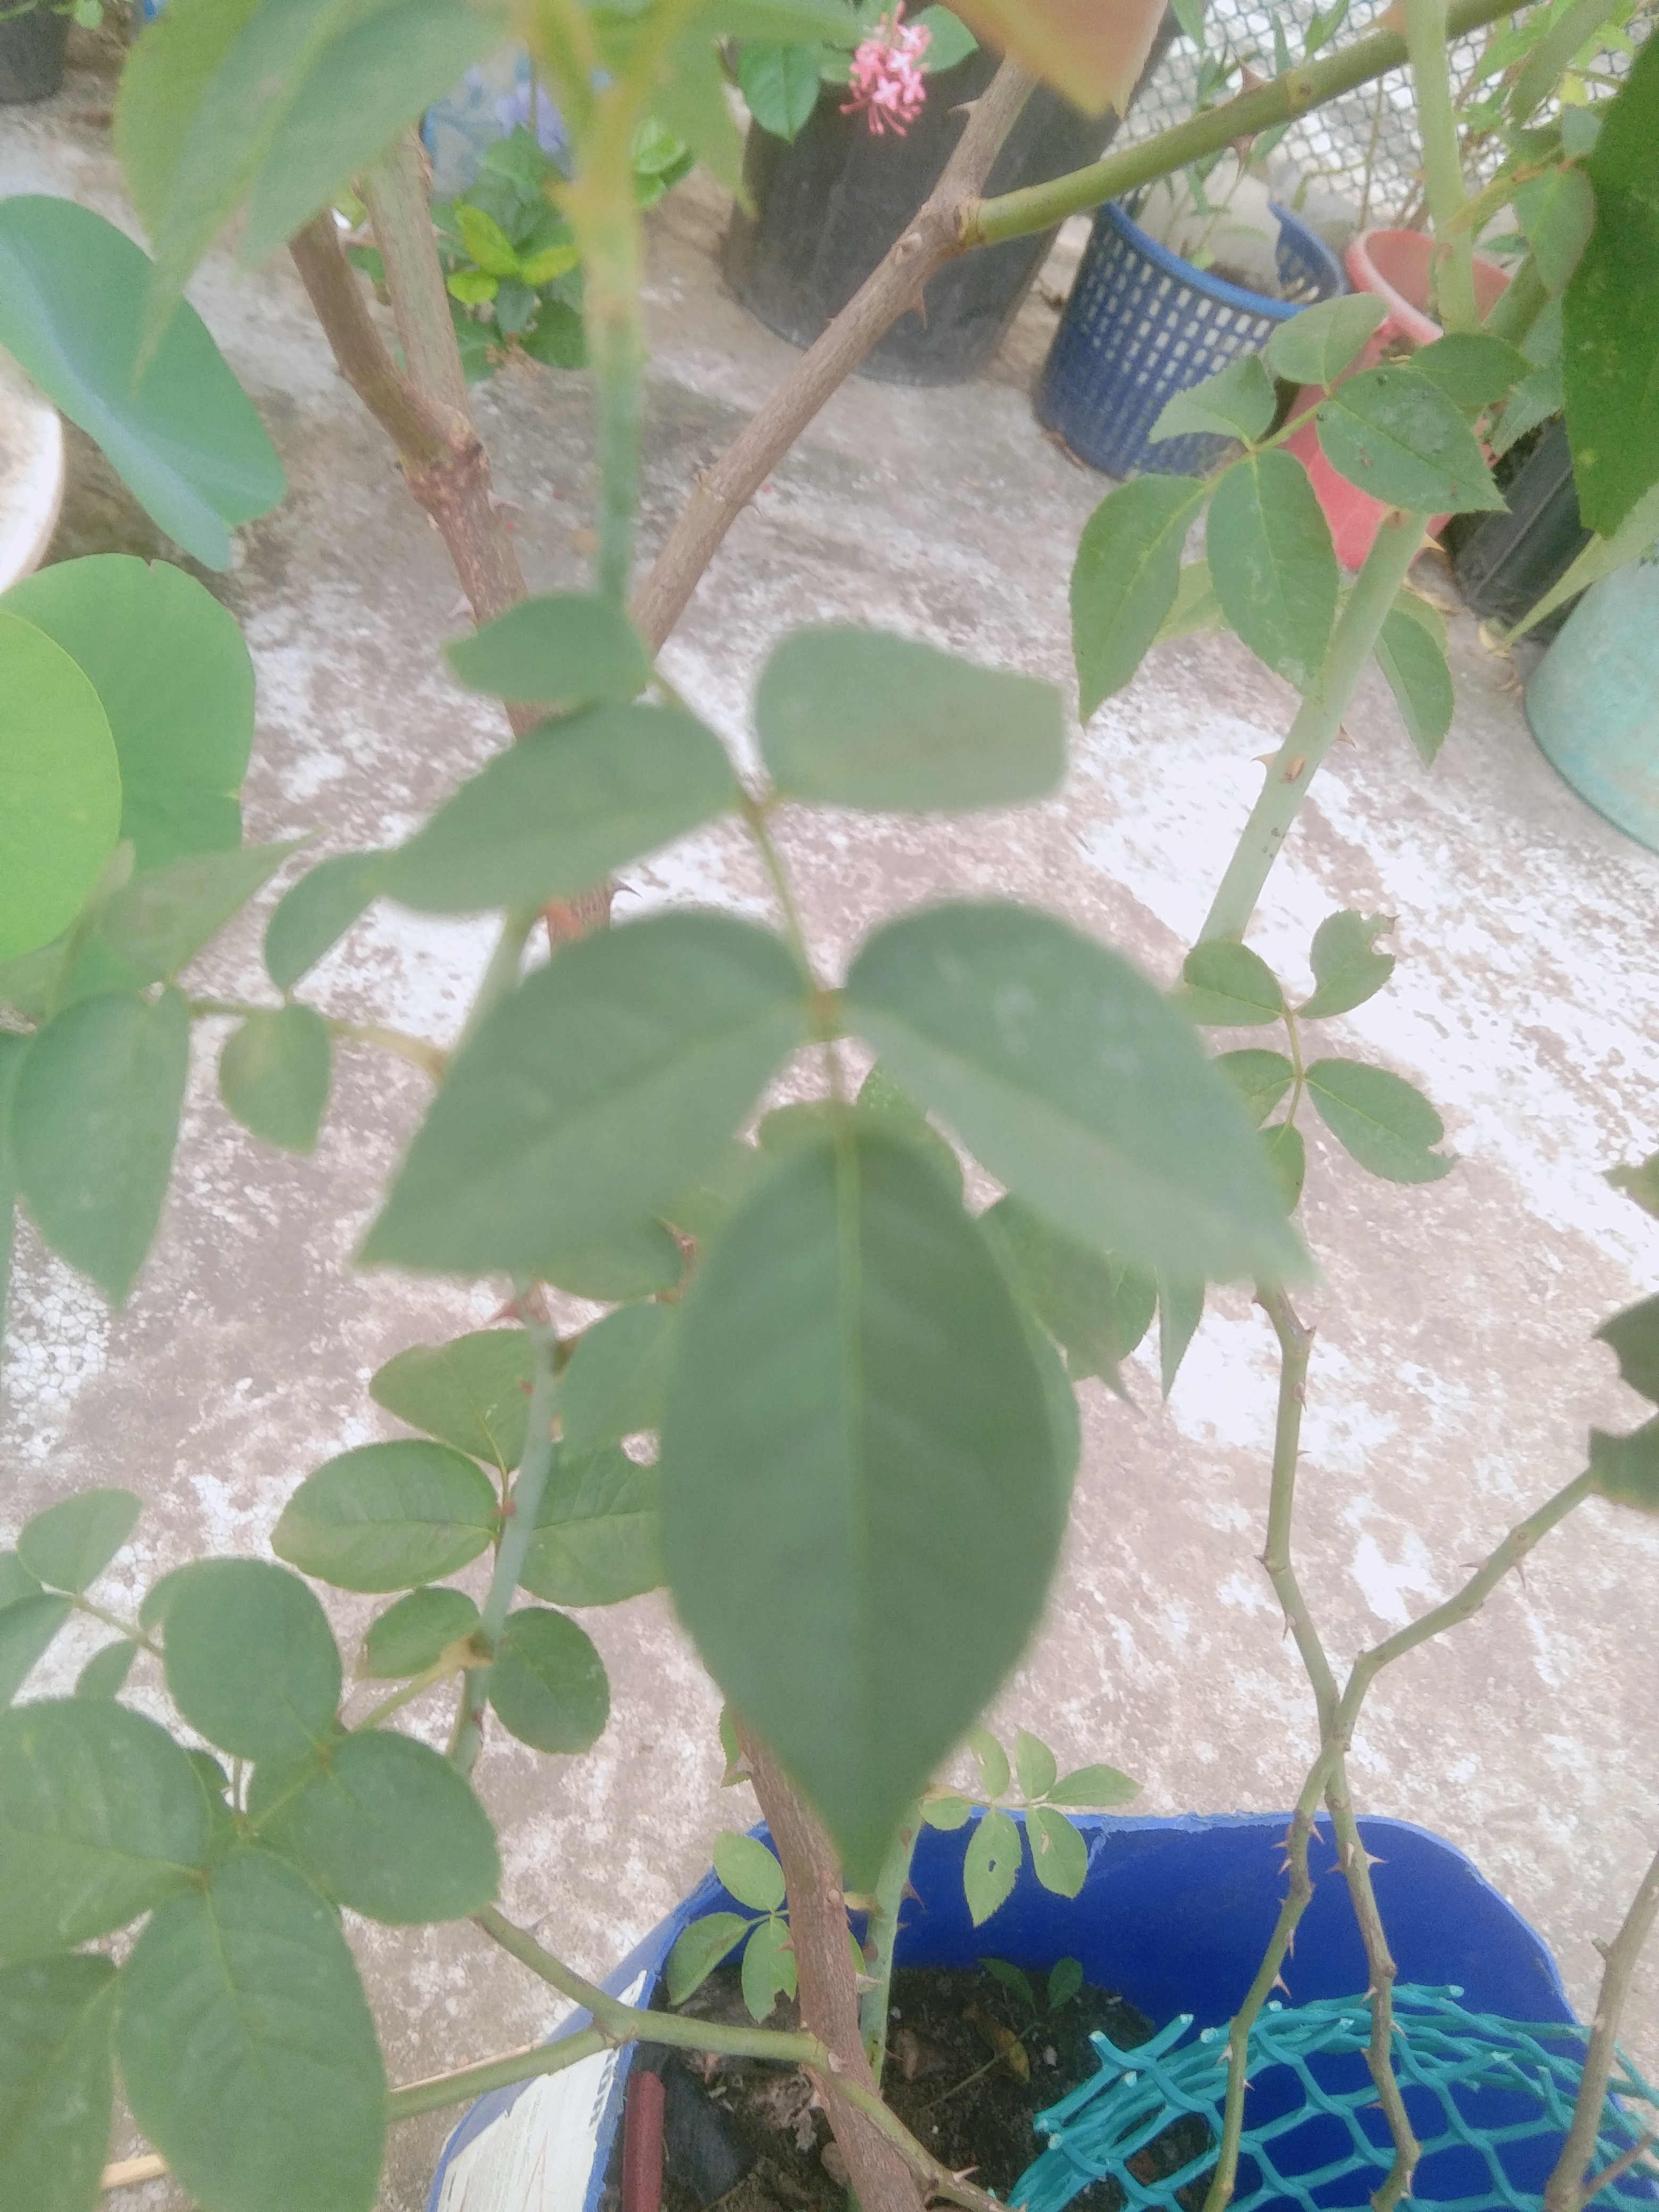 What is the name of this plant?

rose
